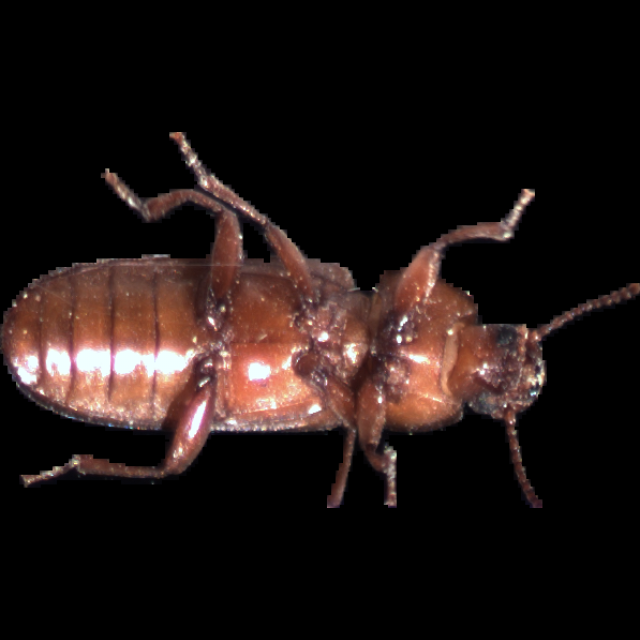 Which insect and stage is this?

mealworm beetle
